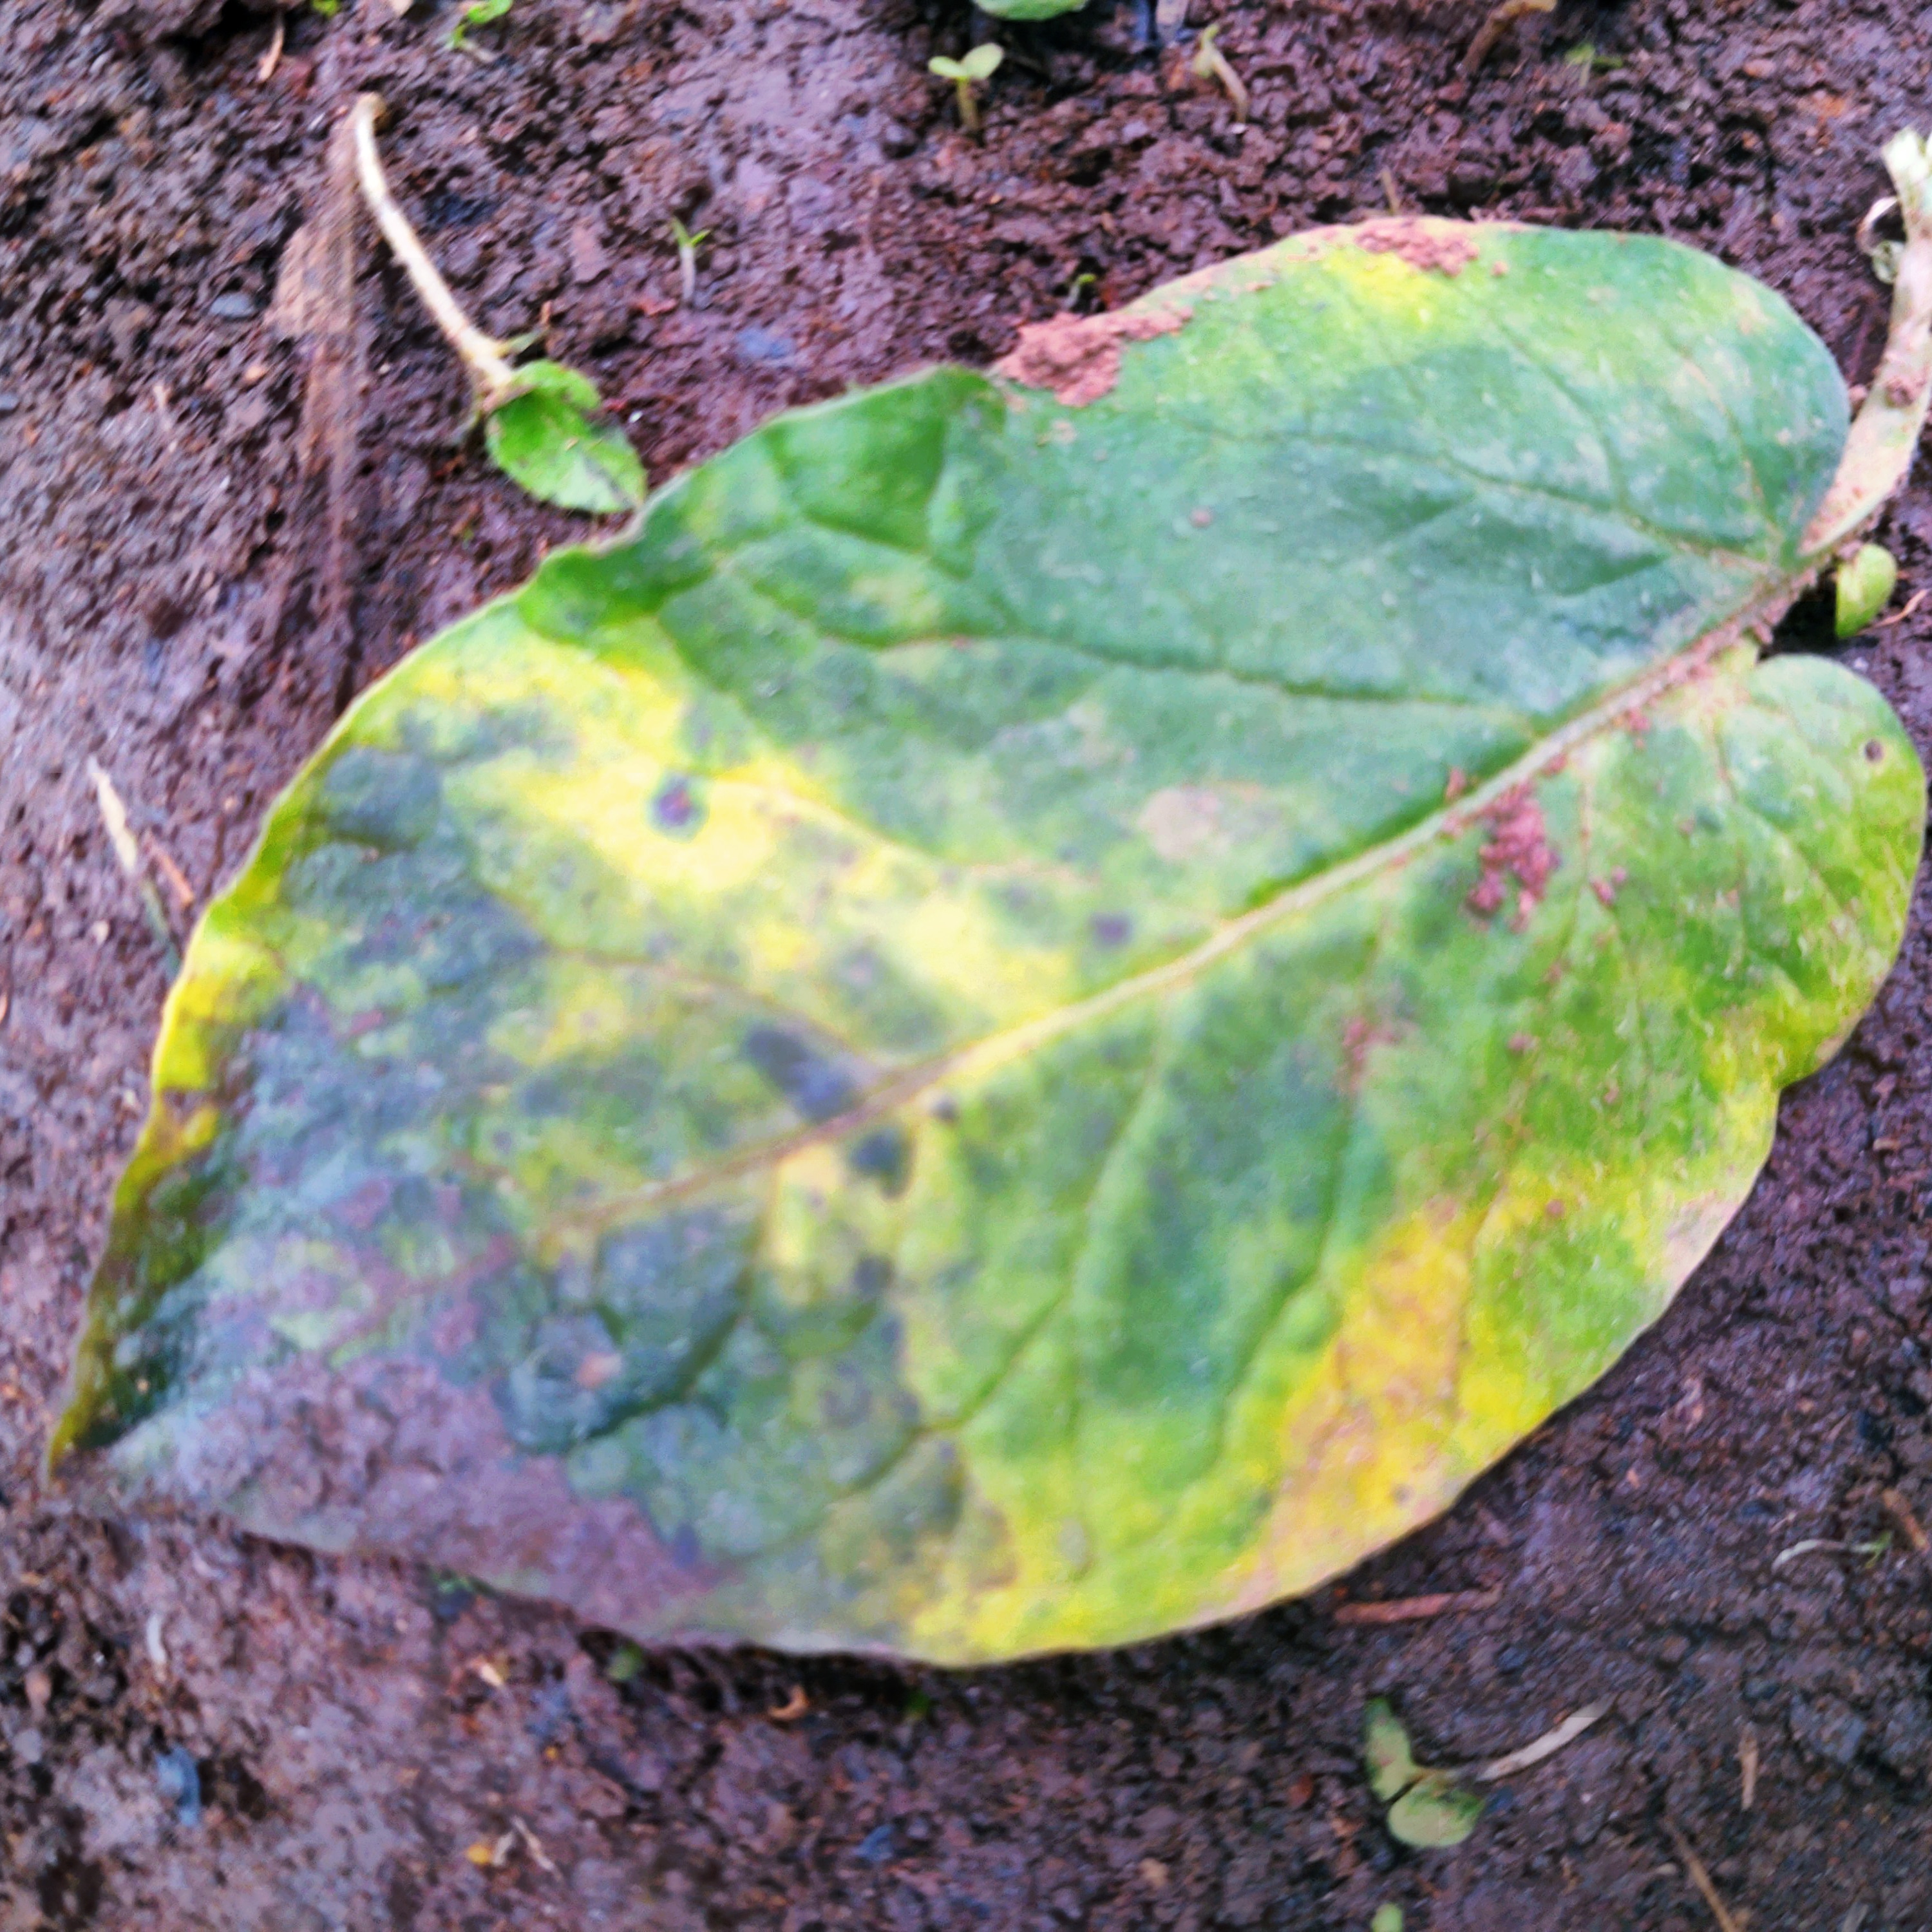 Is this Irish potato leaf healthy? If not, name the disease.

late blight
